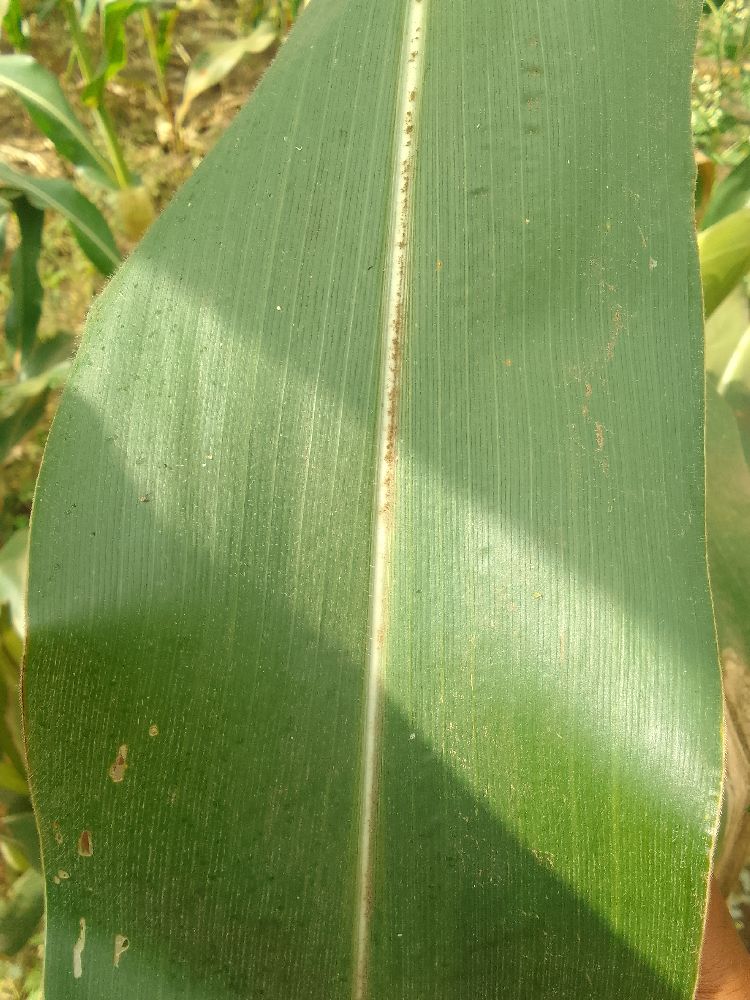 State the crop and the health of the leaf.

maize, healthy
